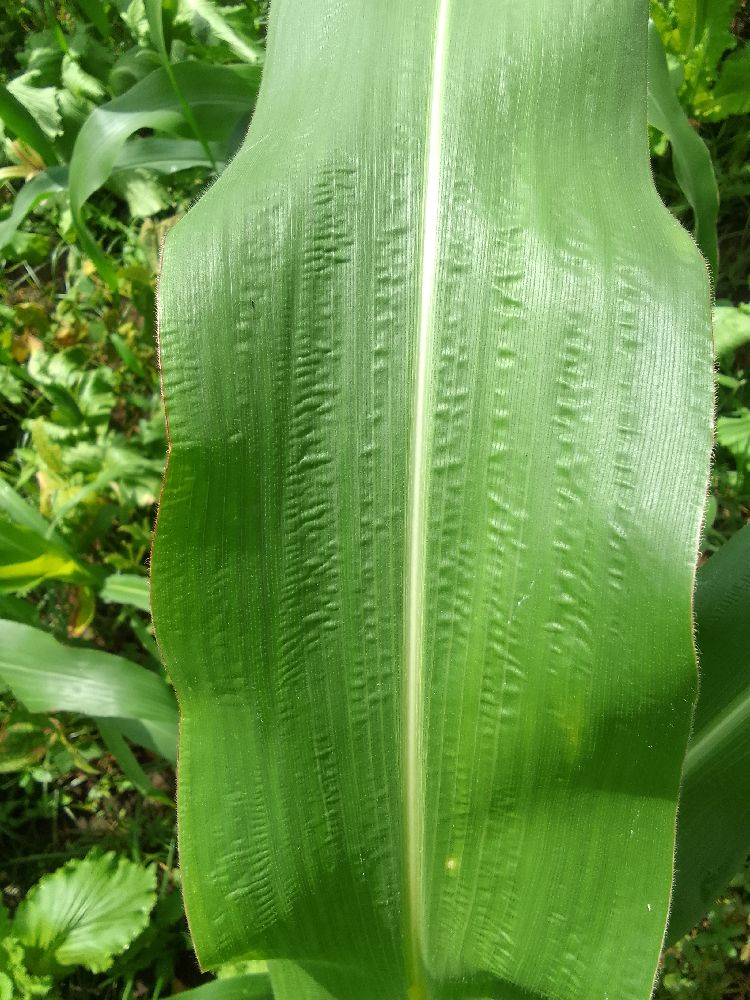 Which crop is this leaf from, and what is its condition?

maize, healthy
